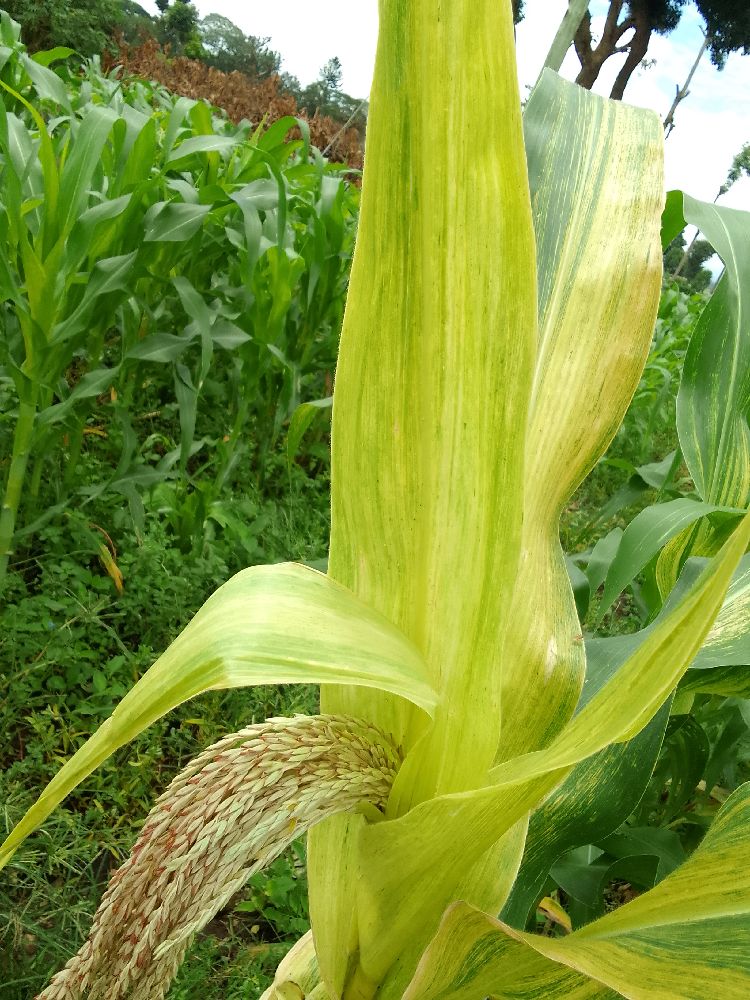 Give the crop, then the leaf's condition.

maize, maize lethal necrosis
